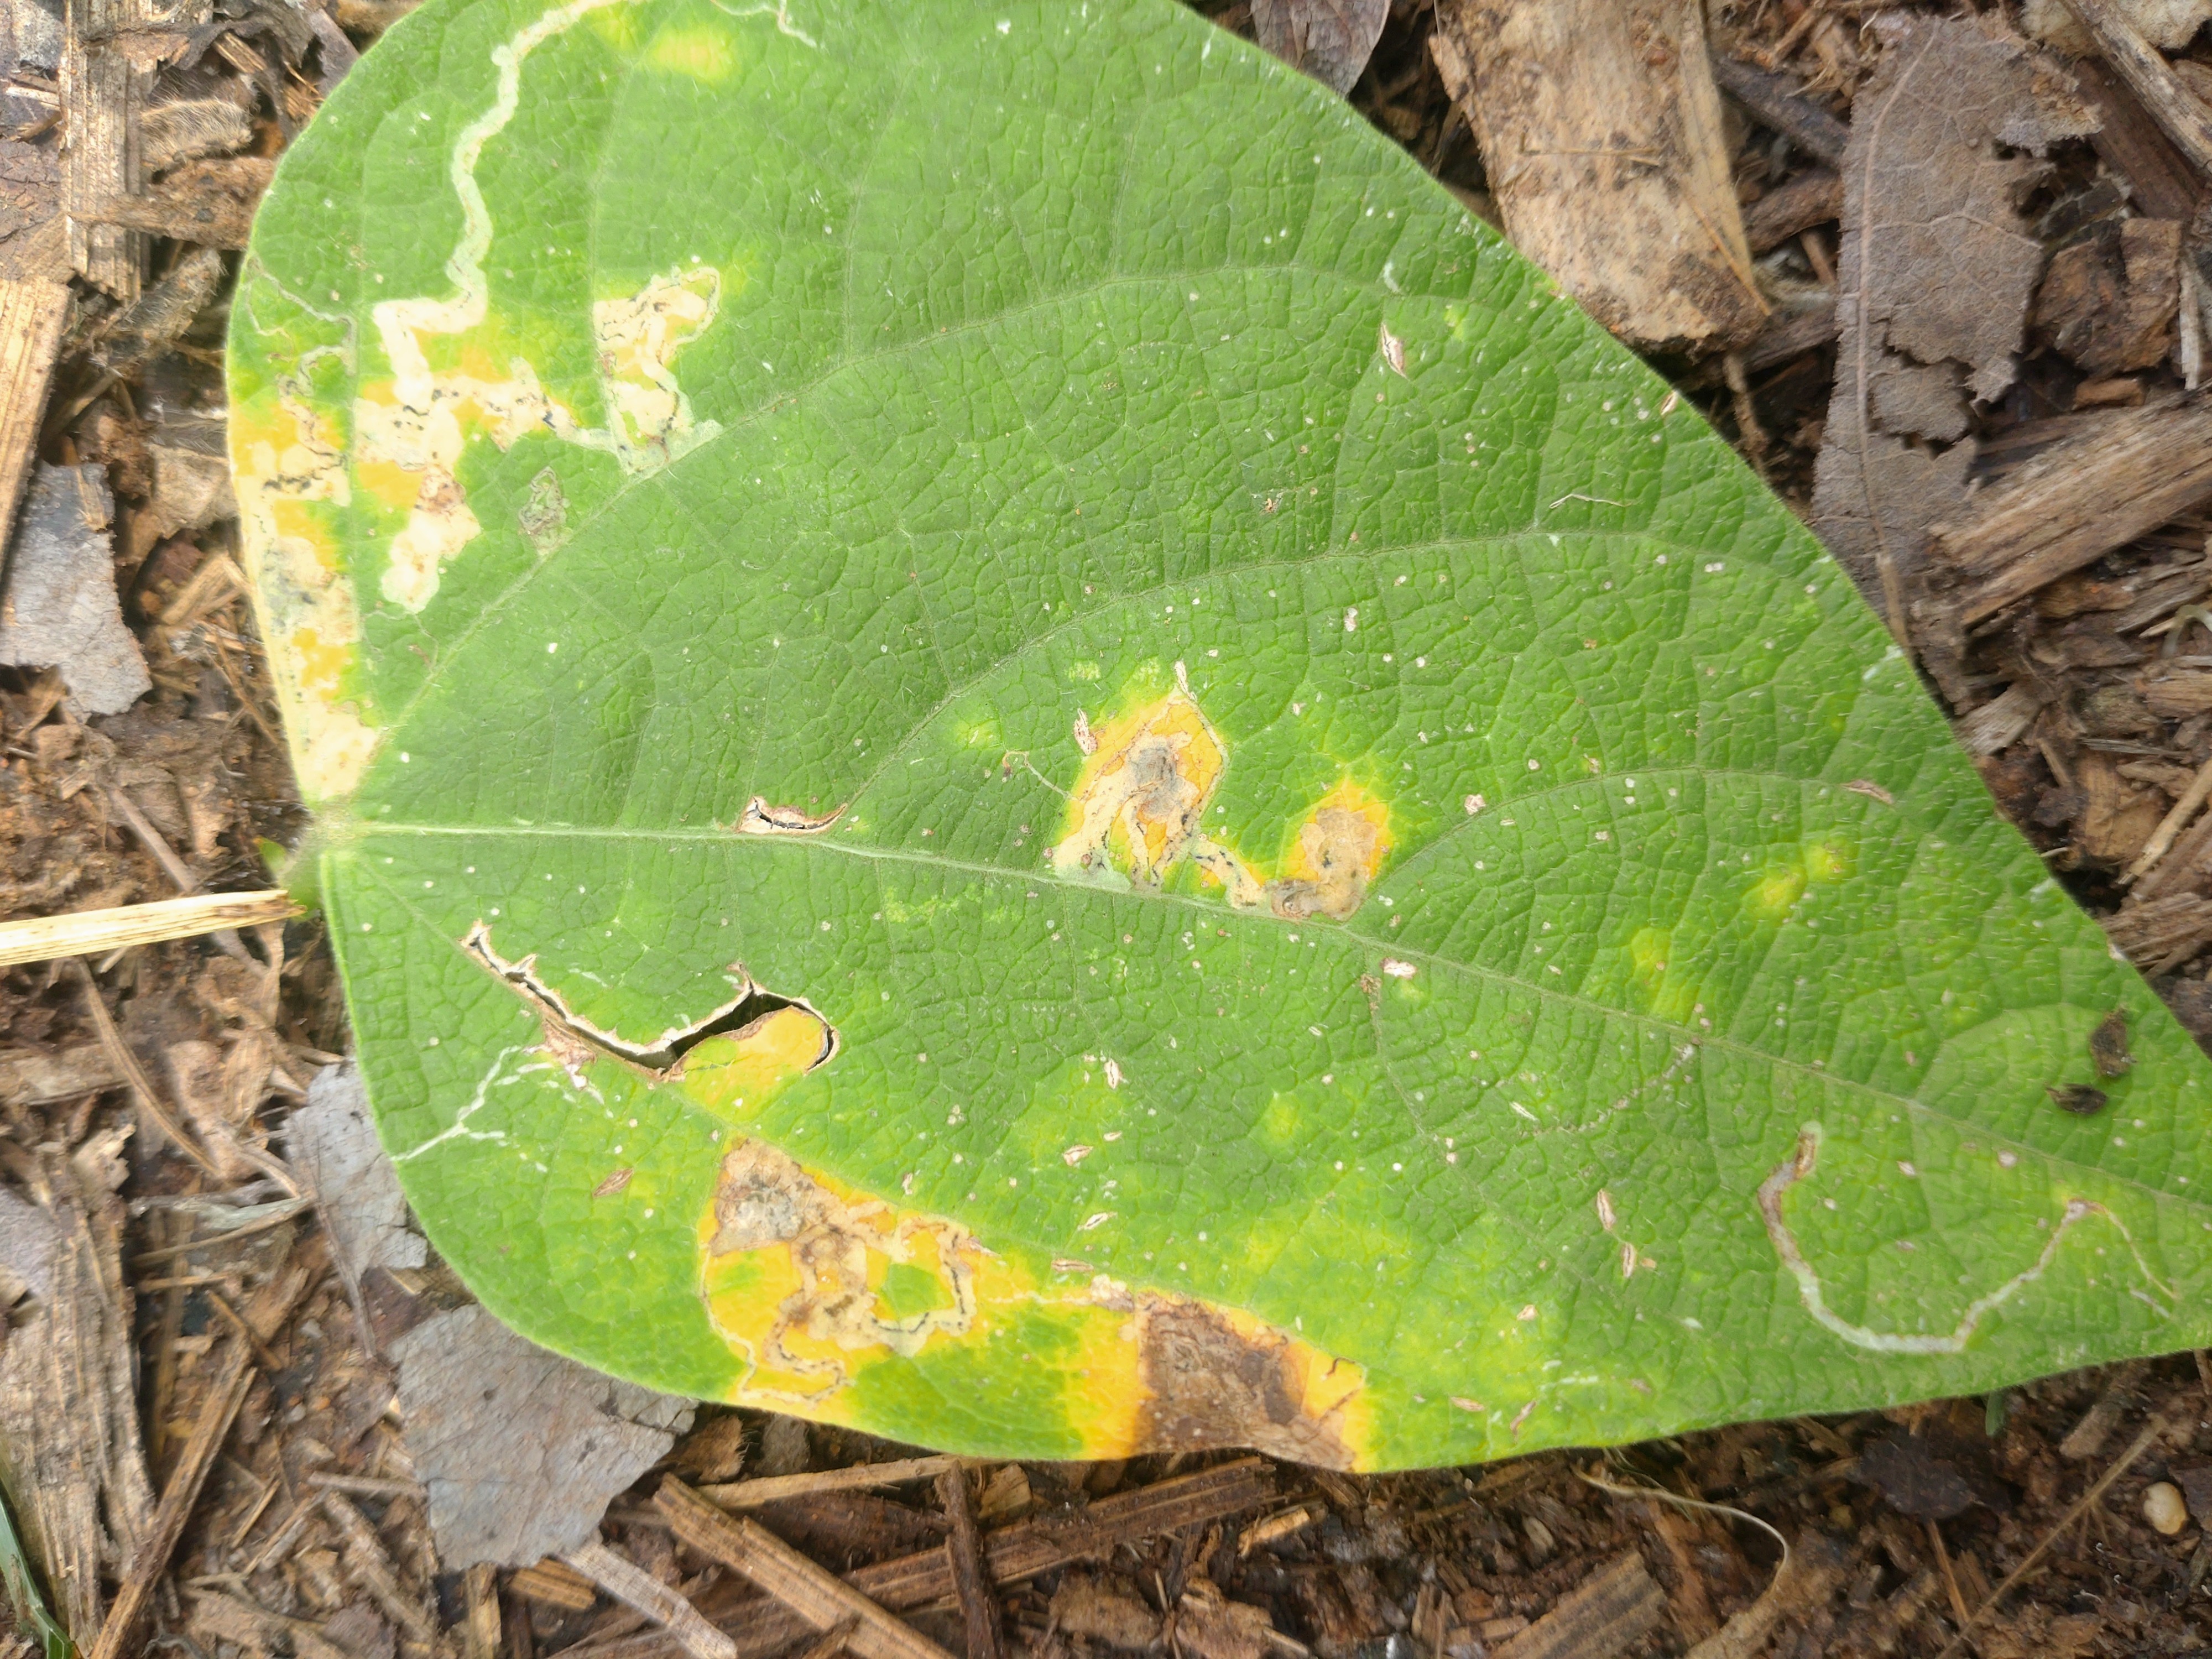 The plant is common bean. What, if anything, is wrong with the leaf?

rust
